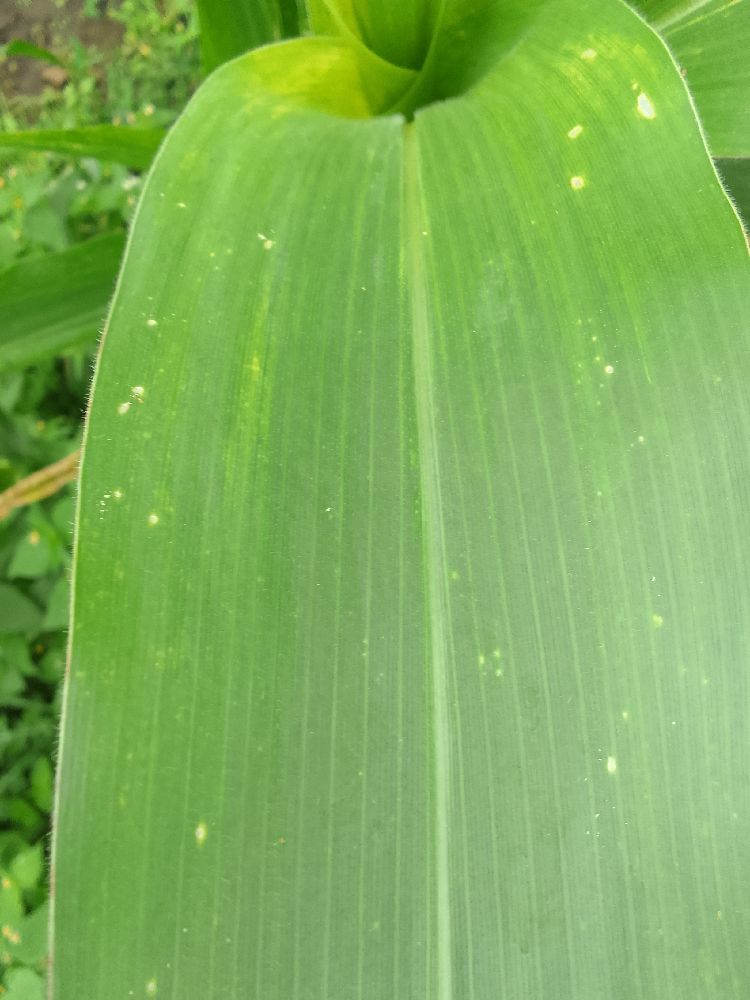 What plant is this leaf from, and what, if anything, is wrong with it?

maize, healthy
